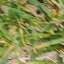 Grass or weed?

grass
